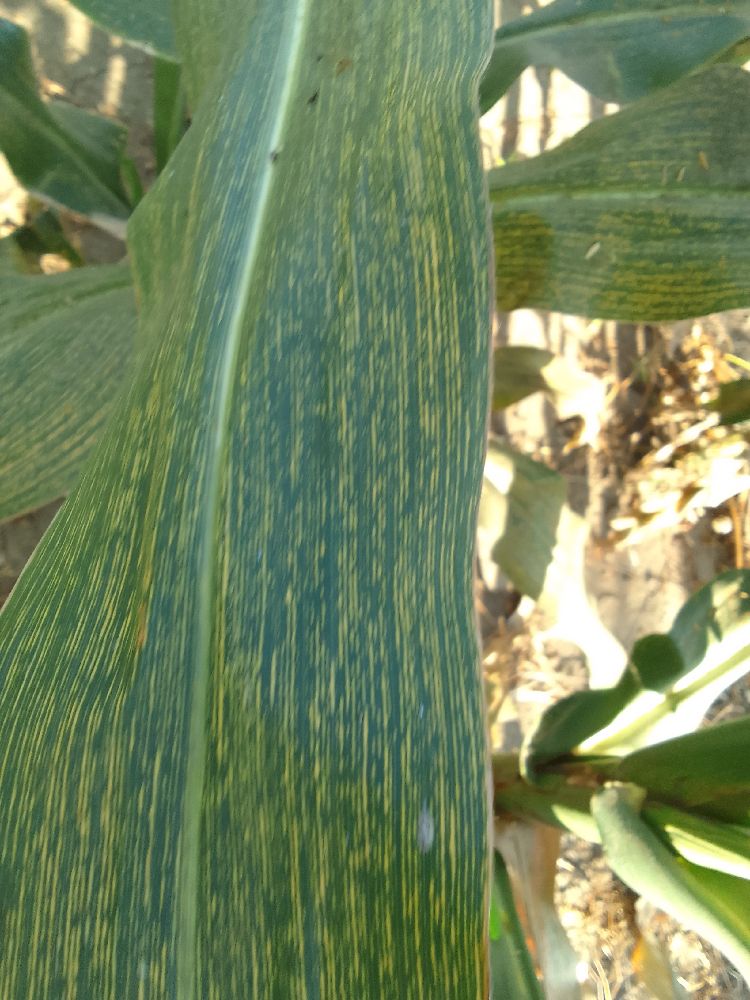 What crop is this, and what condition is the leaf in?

maize, maize streak virus
